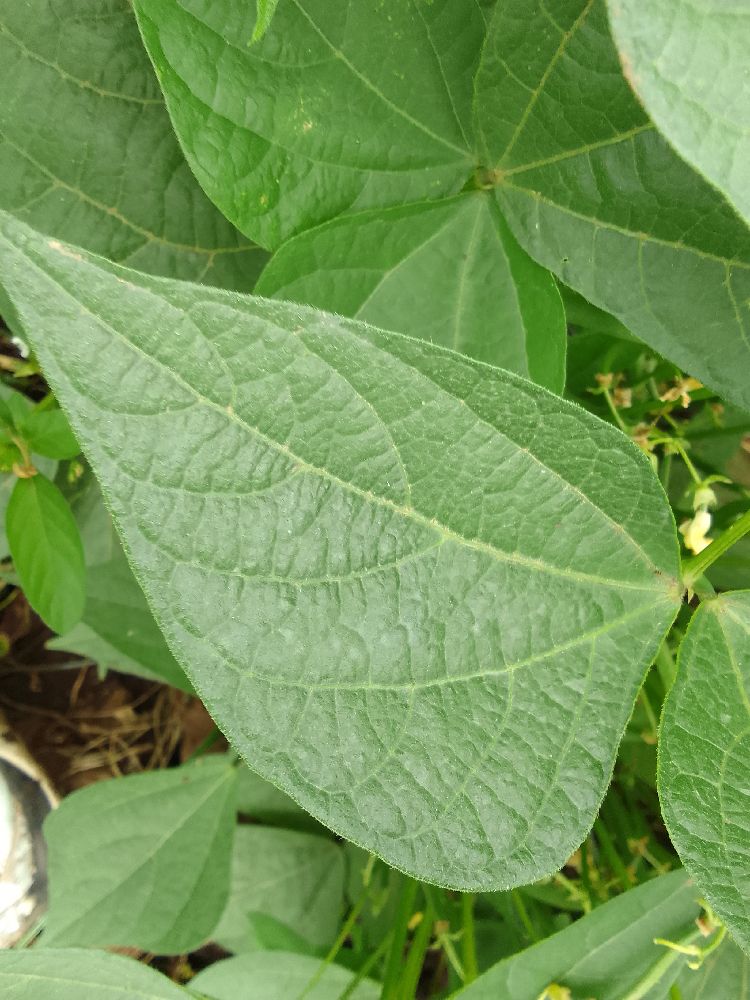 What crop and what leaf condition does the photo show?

common bean, healthy
